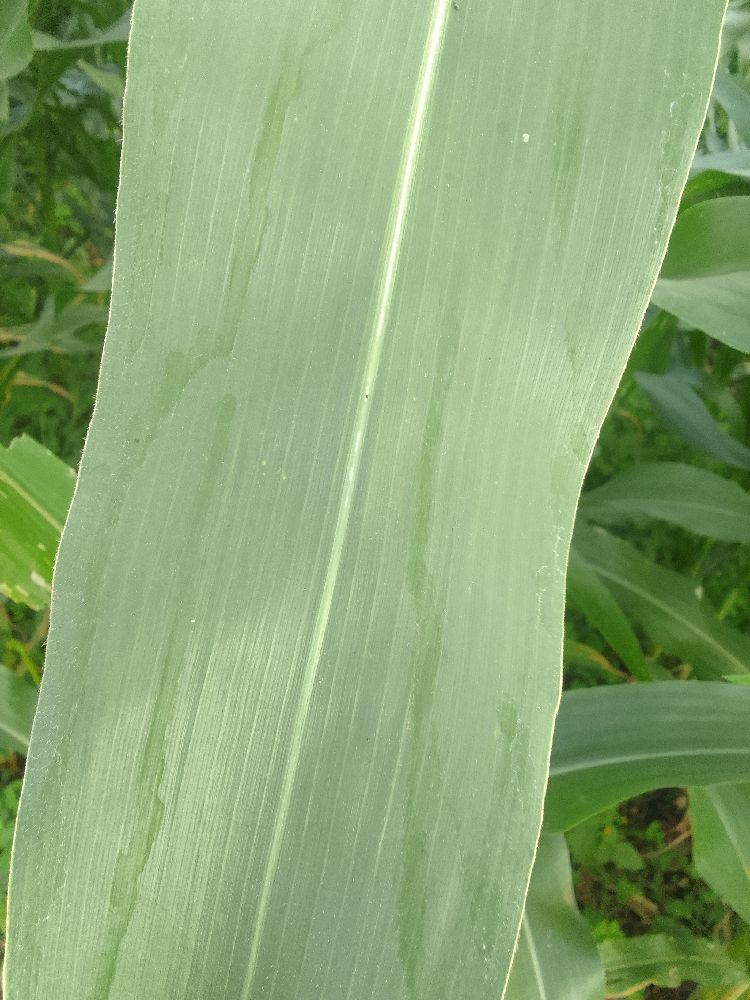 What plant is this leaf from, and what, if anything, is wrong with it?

maize, healthy
